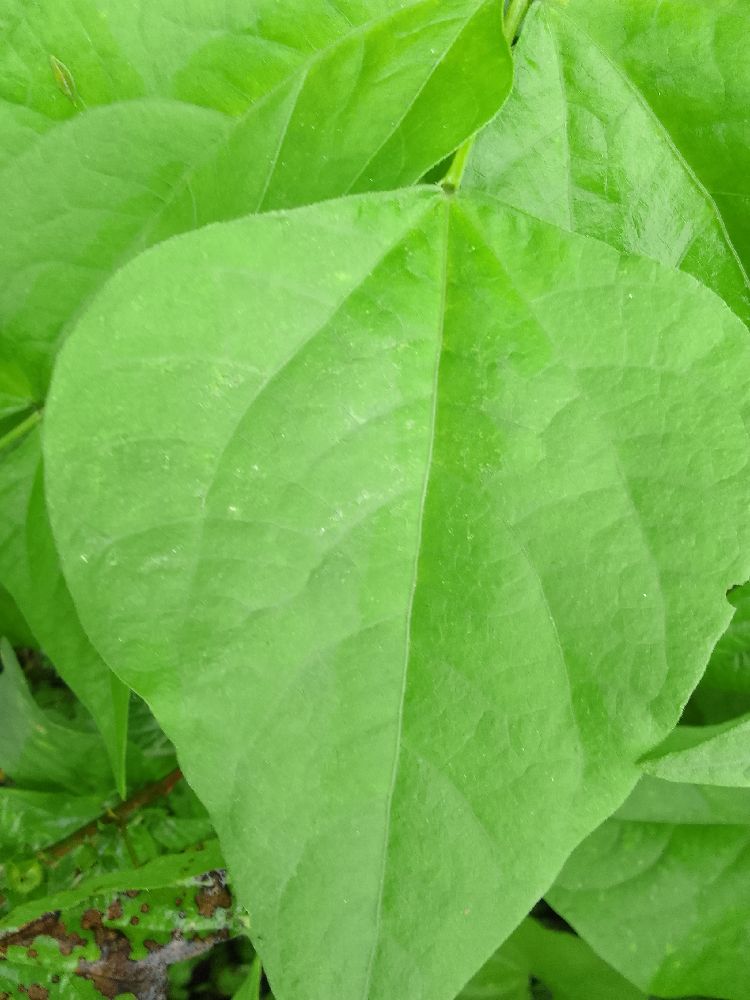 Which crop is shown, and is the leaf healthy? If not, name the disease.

common bean, healthy
